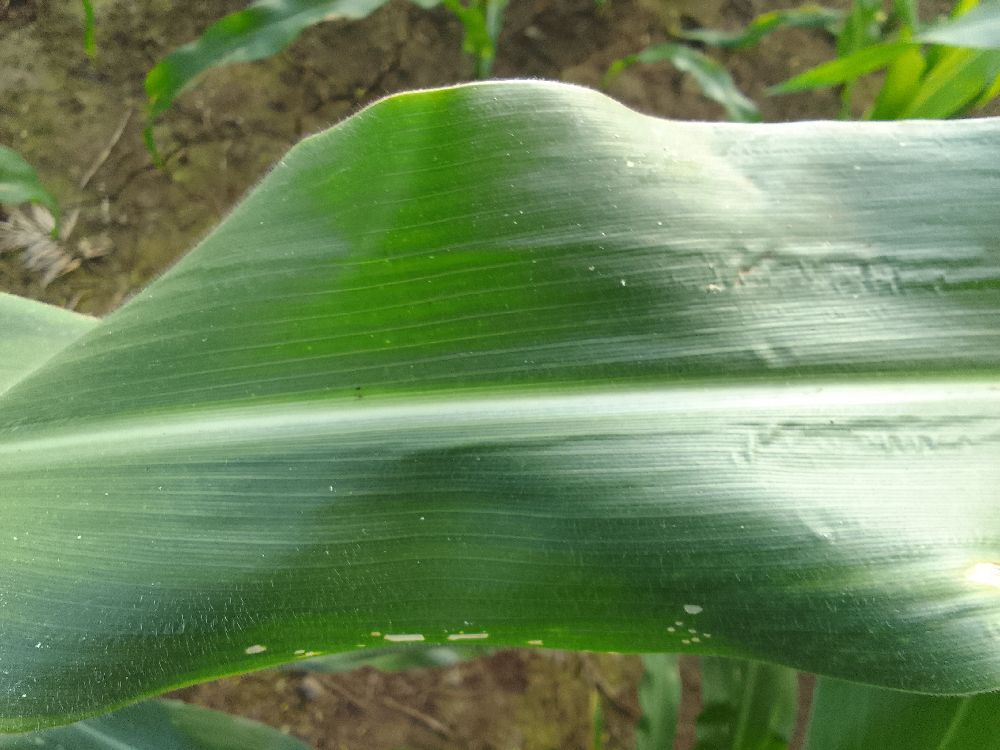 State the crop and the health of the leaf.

maize, healthy
